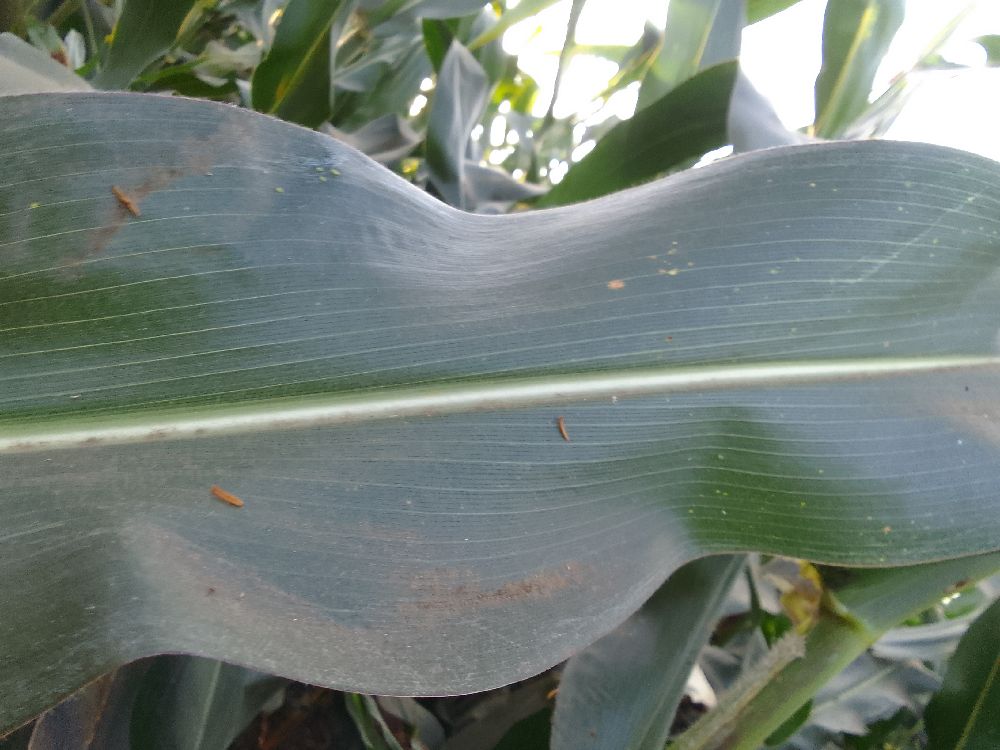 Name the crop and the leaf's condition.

maize, healthy
